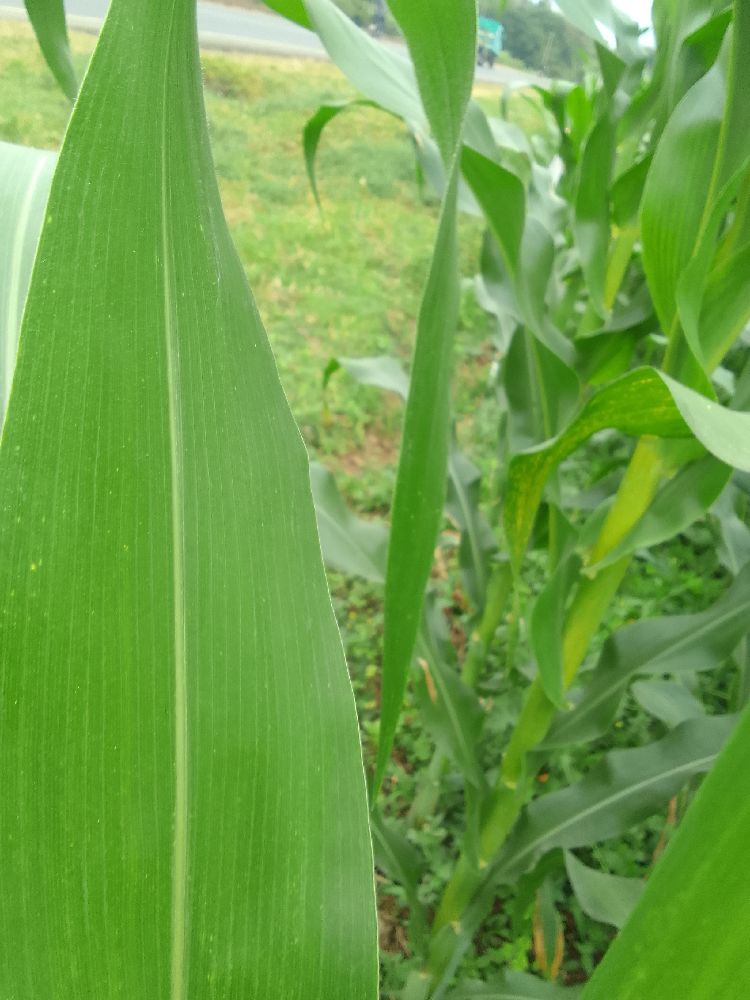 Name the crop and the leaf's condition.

maize, healthy
